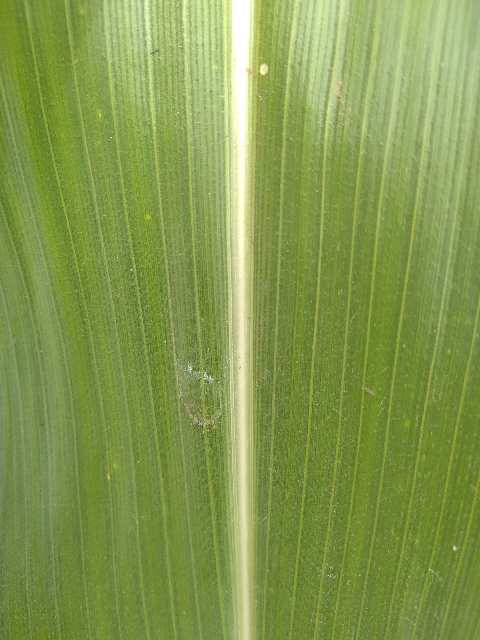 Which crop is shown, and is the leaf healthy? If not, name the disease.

maize, healthy
